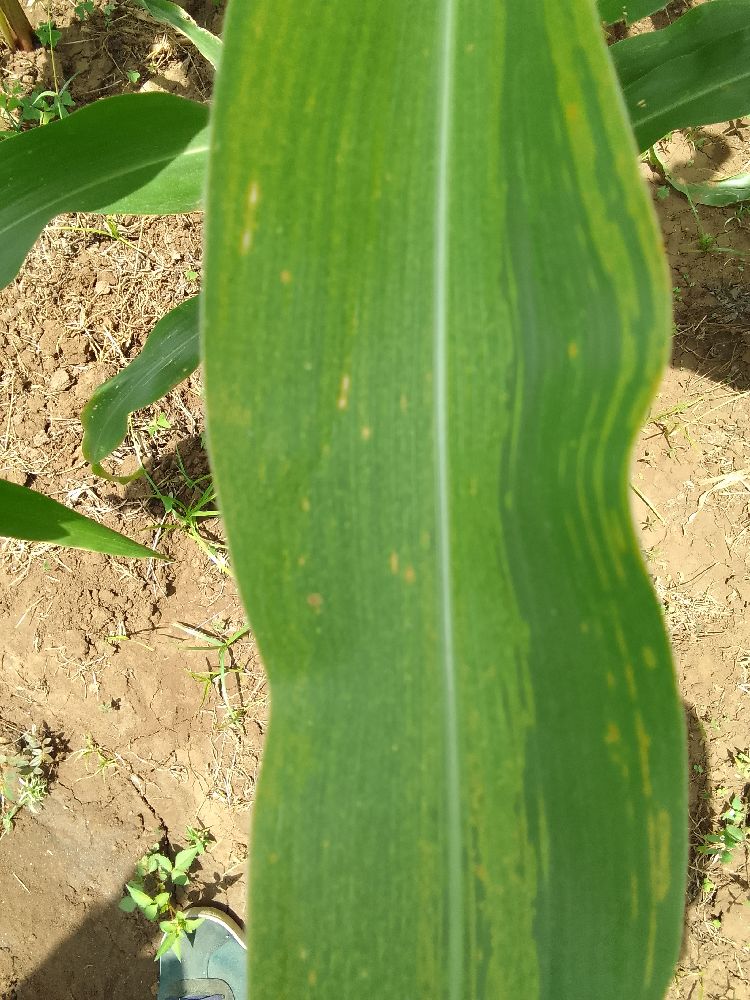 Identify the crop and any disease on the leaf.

maize, maize lethal necrosis
